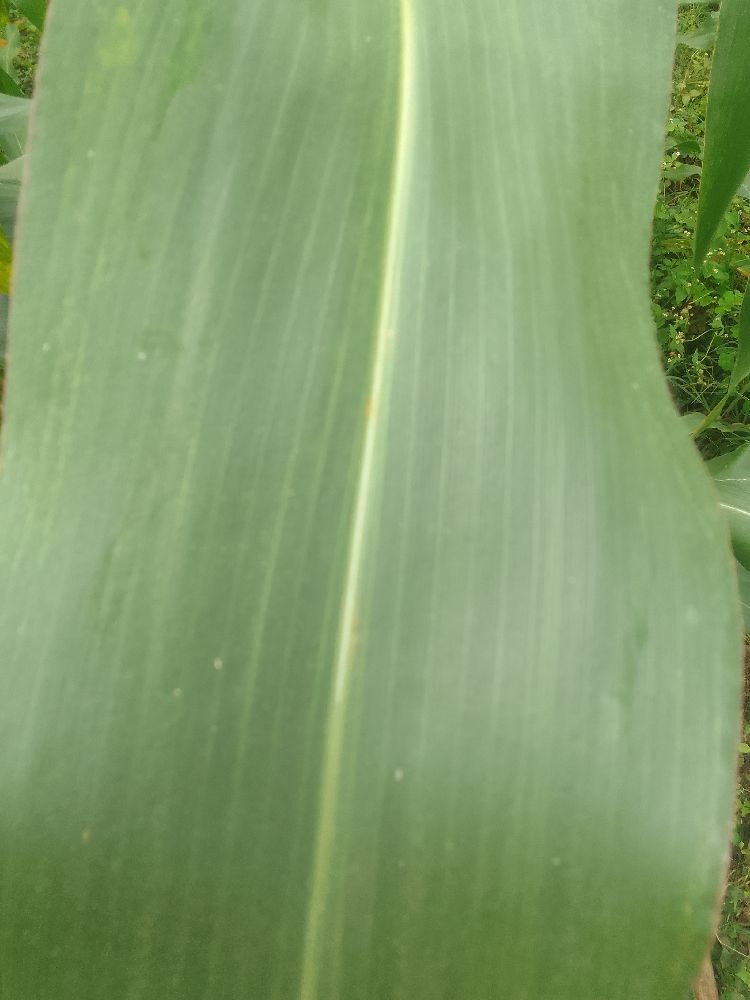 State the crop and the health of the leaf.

maize, healthy
